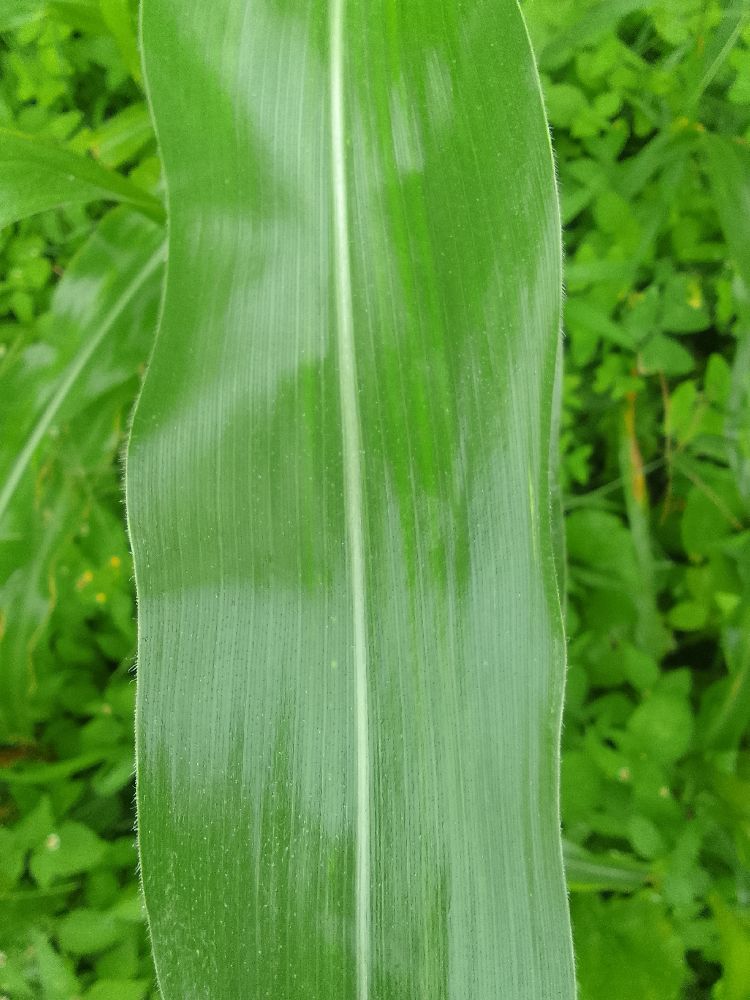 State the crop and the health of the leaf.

maize, healthy
